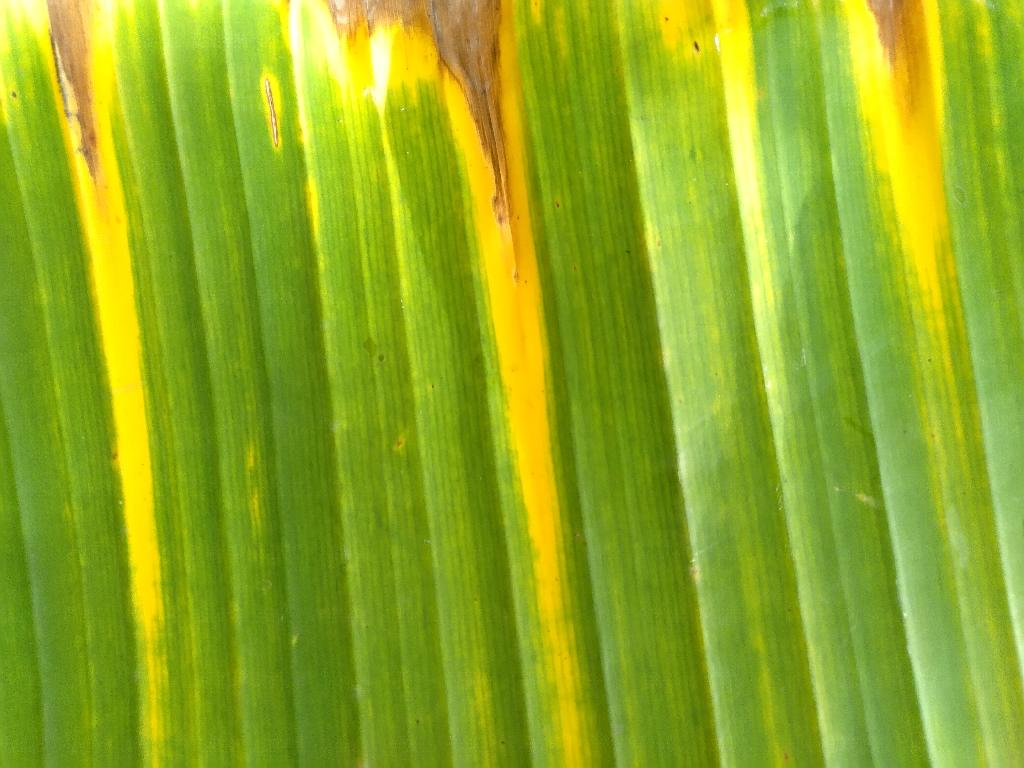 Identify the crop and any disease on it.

banana, fusarium wilt race 1
